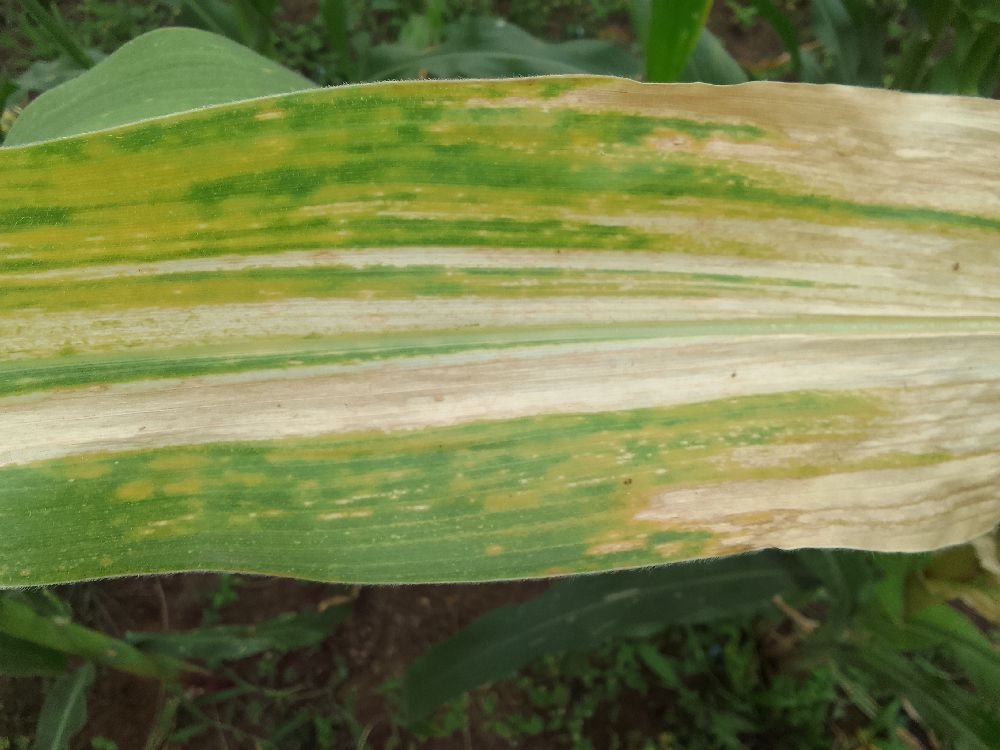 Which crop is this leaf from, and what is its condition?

maize, maize lethal necrosis
